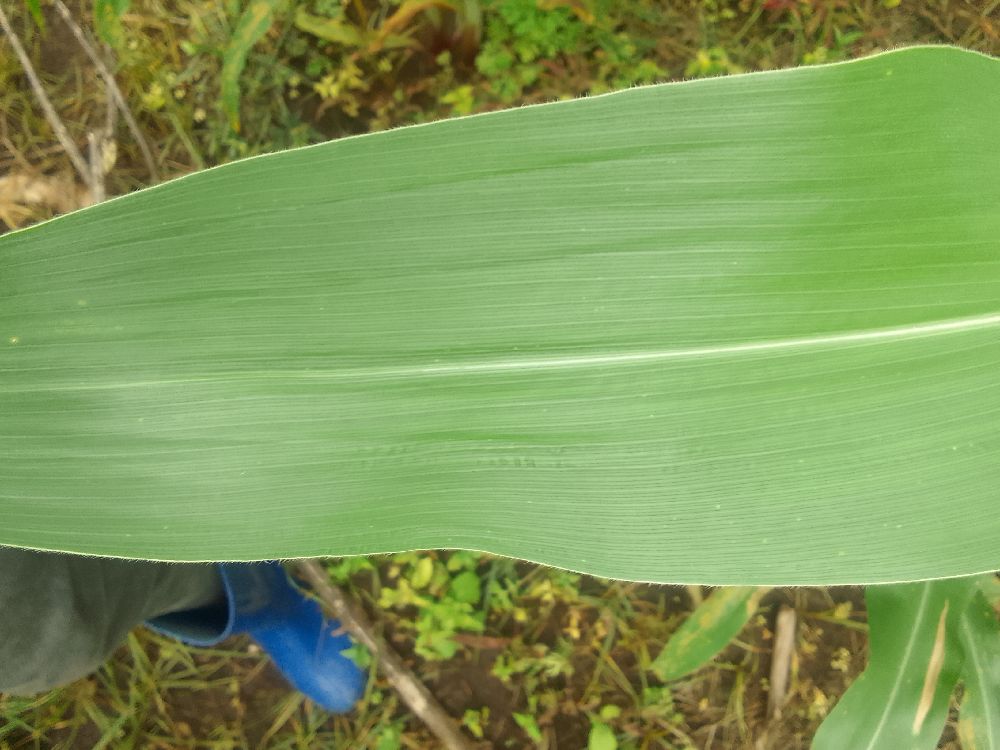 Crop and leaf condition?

maize, healthy
